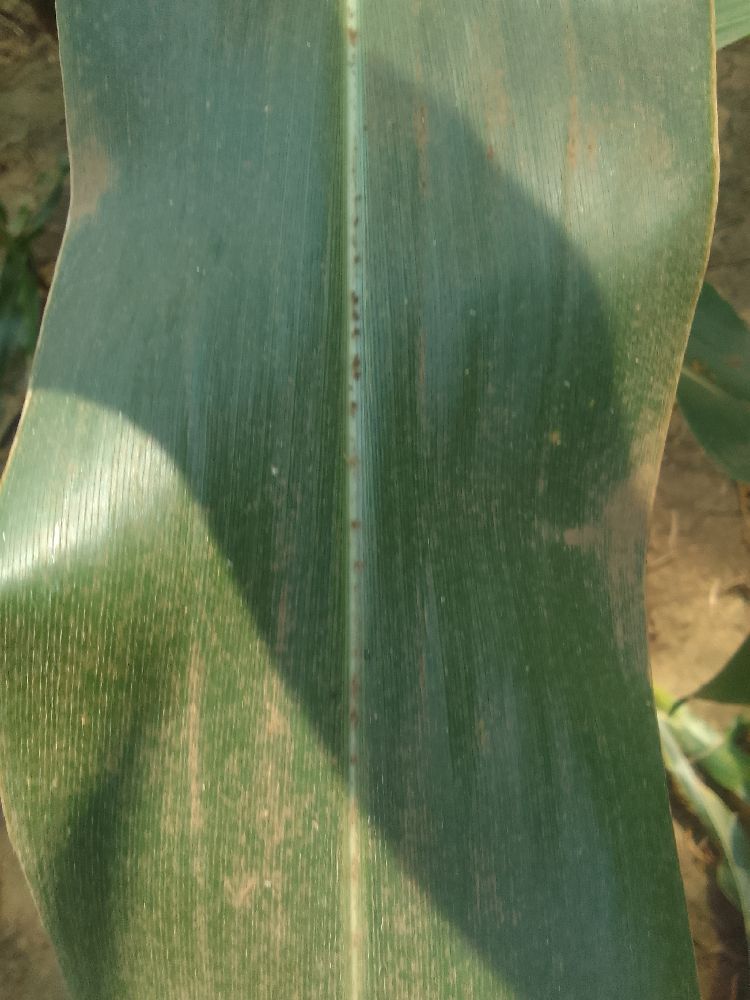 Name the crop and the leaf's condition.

maize, healthy
